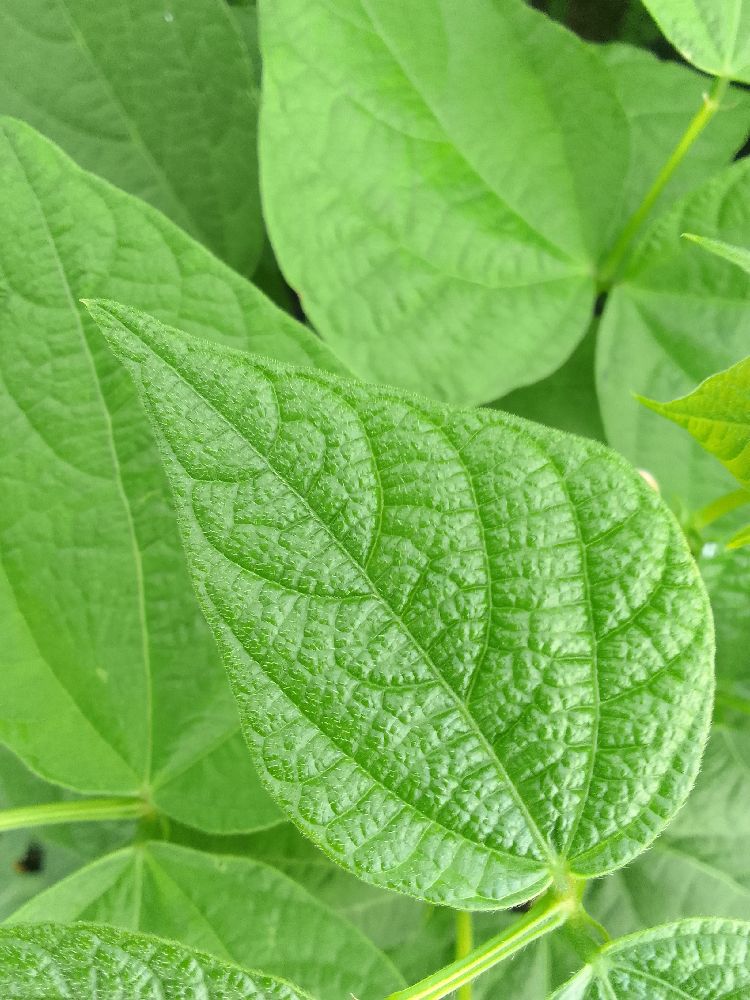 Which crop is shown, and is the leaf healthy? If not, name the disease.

common bean, healthy
